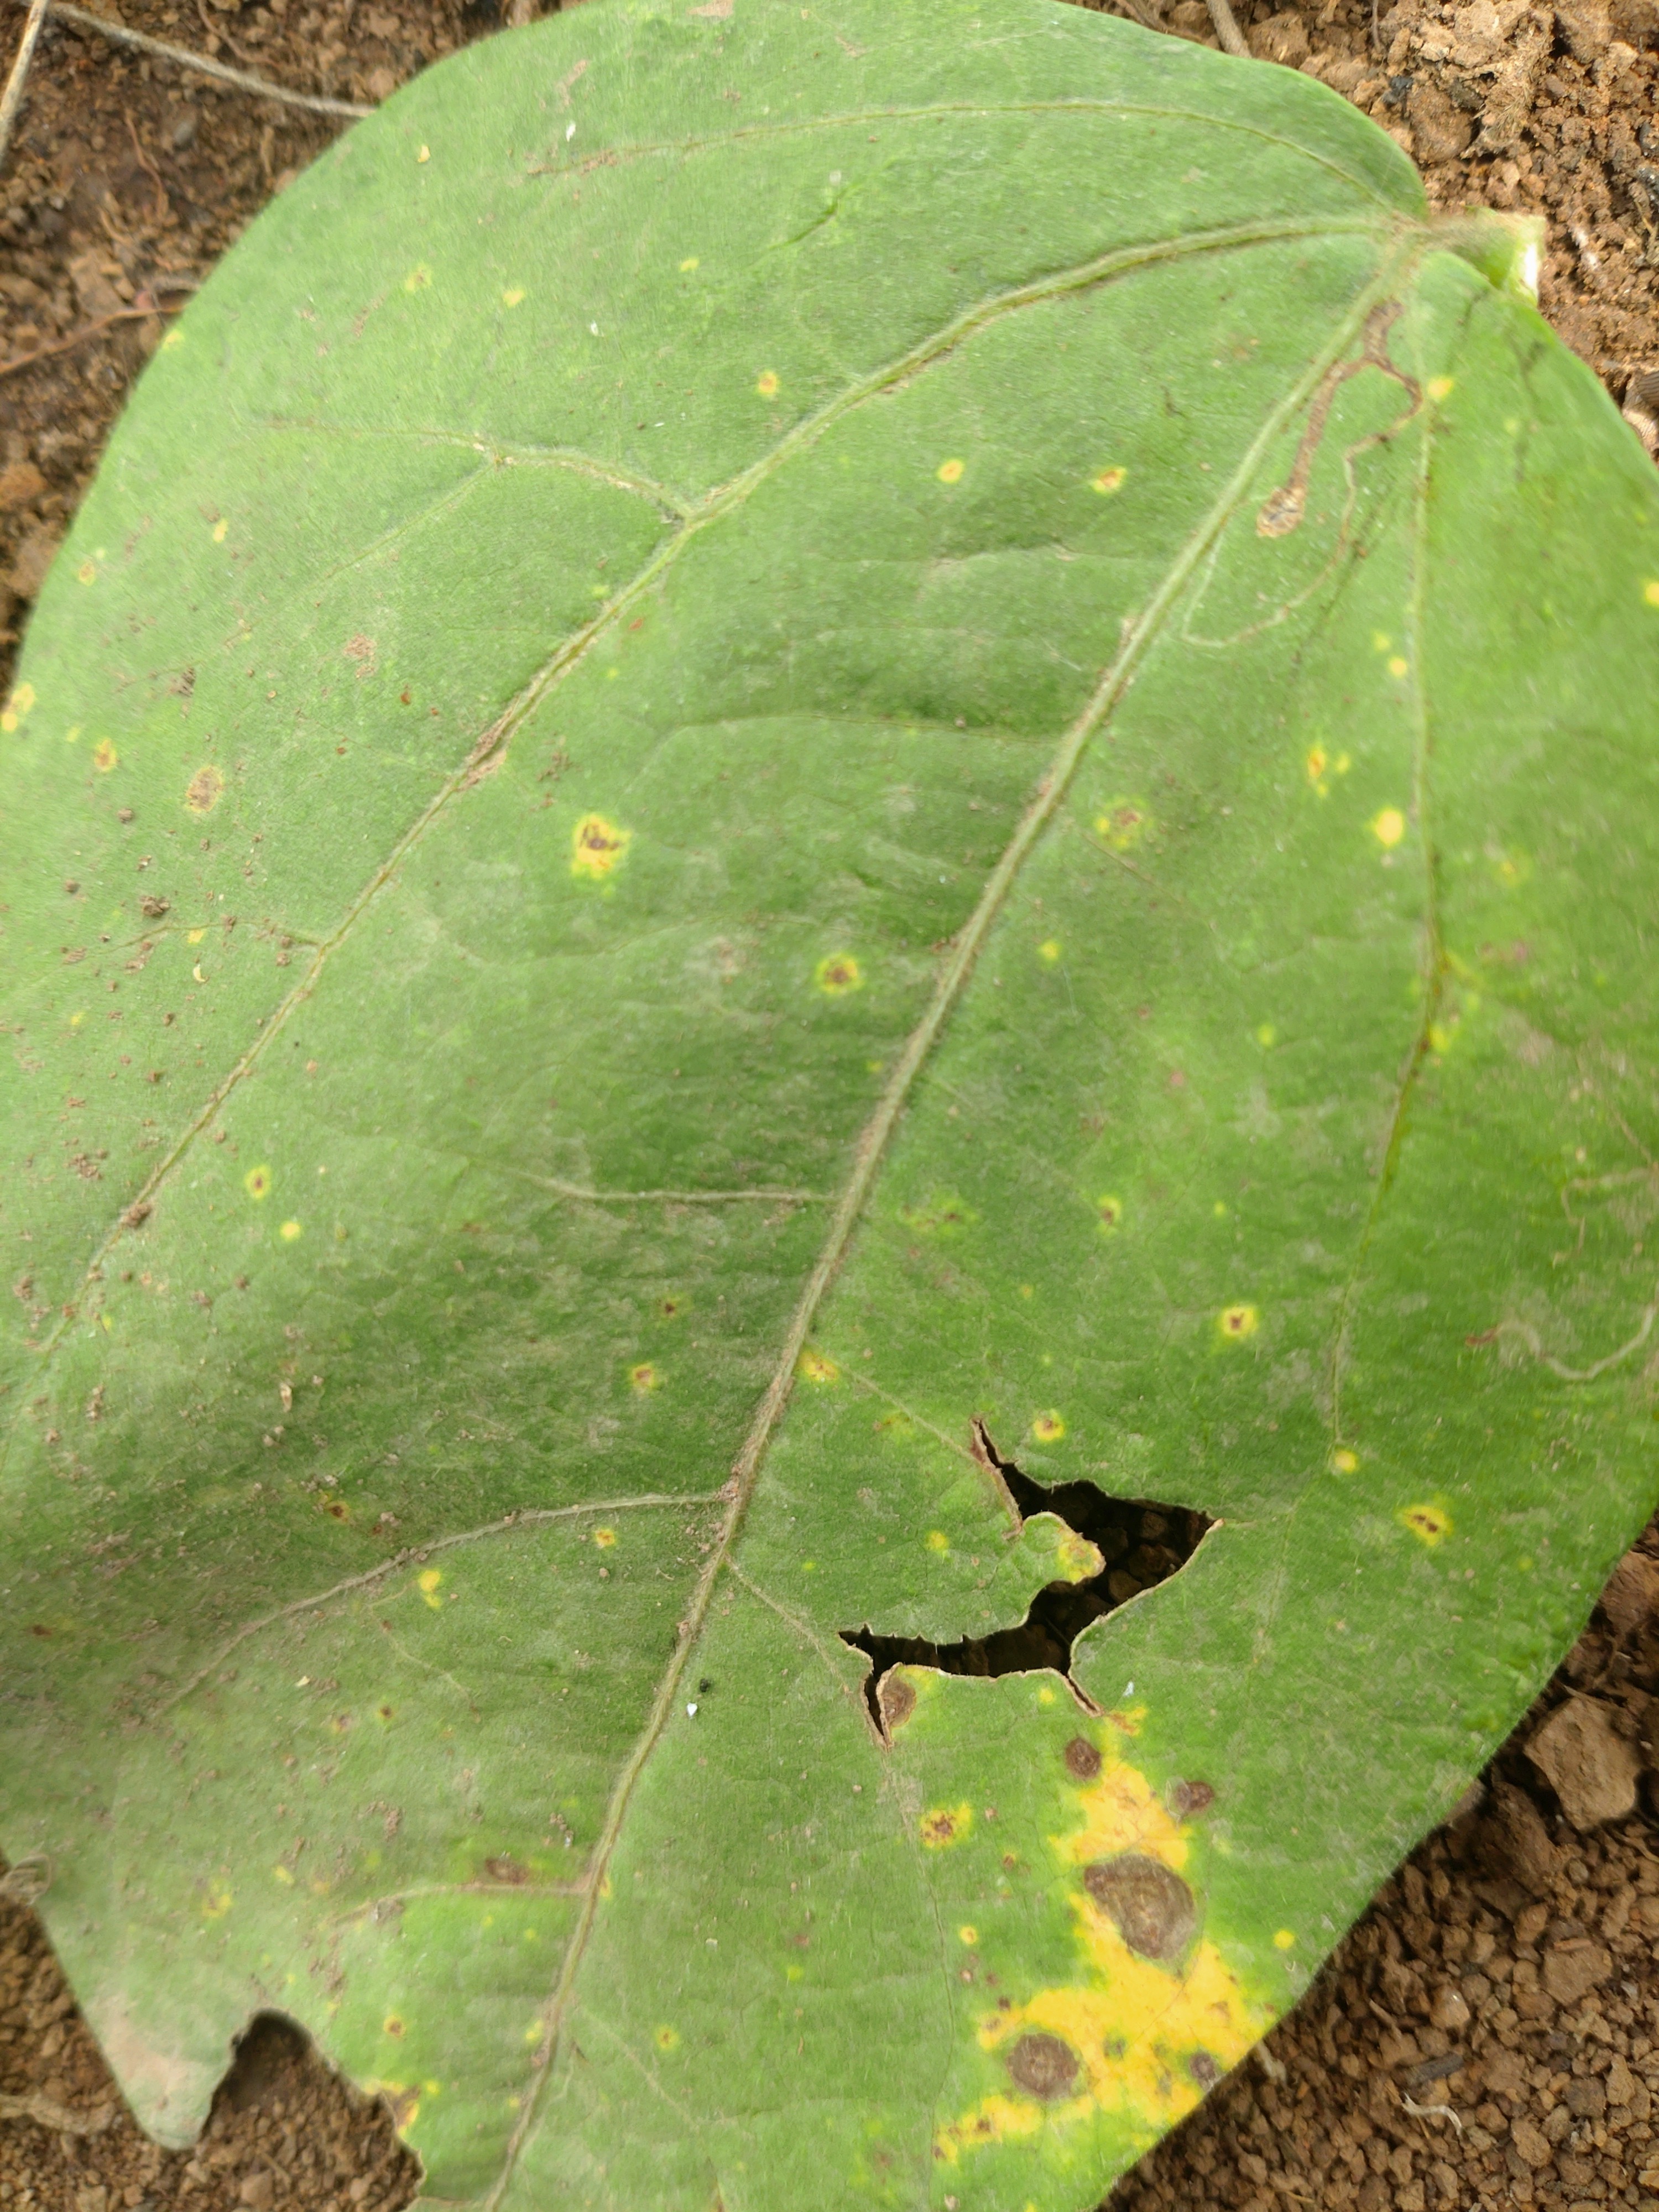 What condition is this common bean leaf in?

rust
